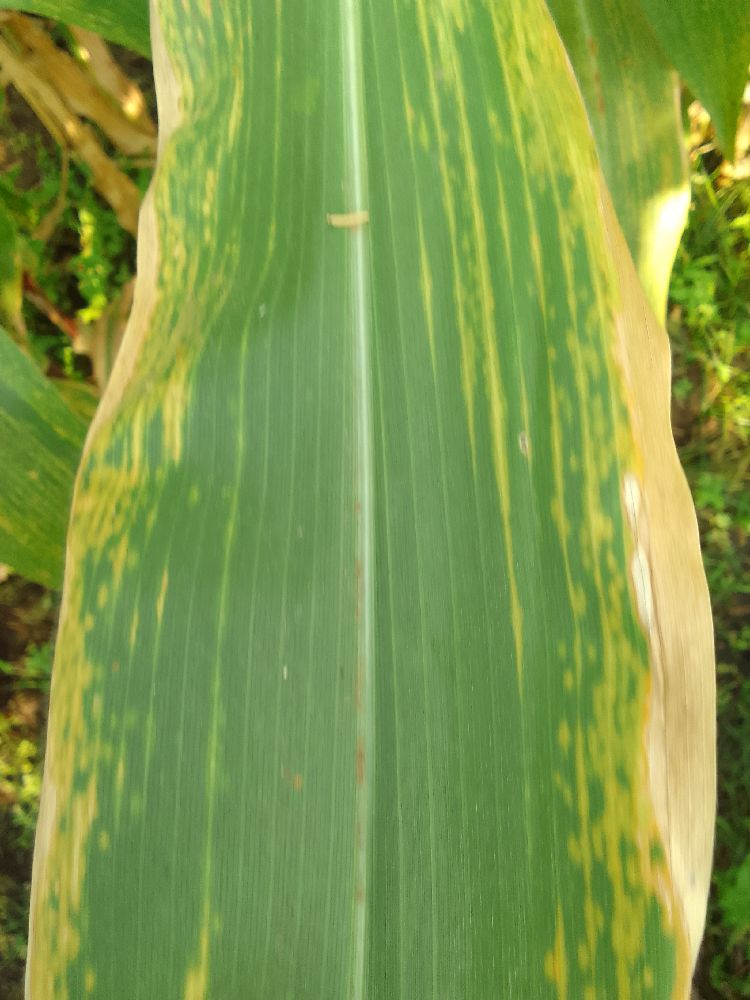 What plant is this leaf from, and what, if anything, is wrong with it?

maize, maize lethal necrosis
